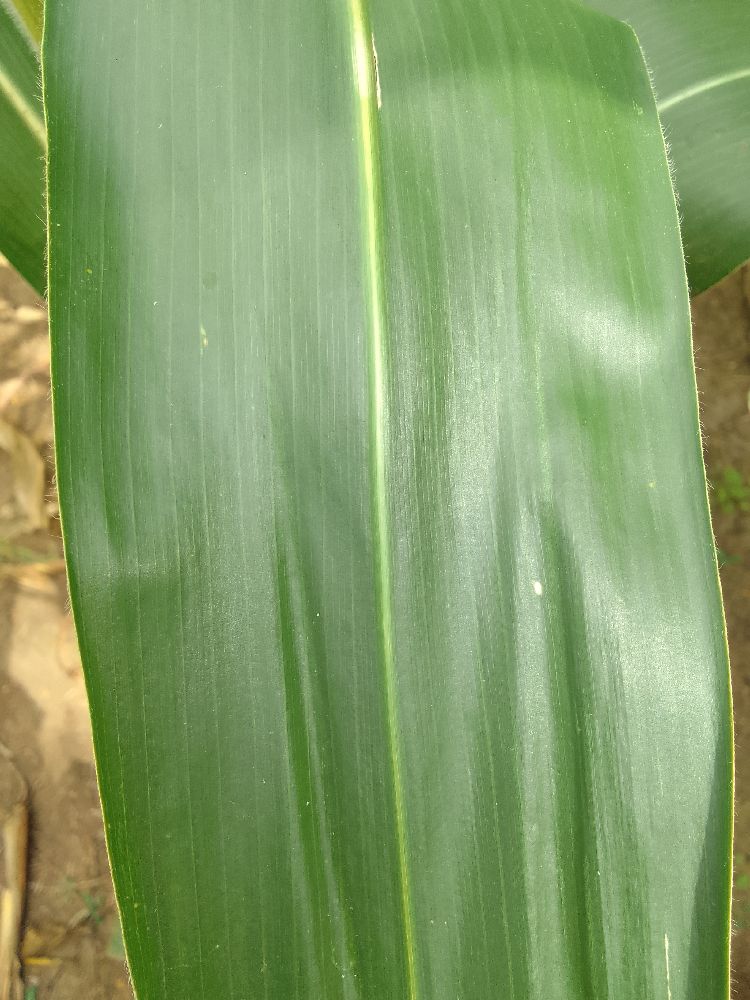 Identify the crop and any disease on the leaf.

maize, healthy
